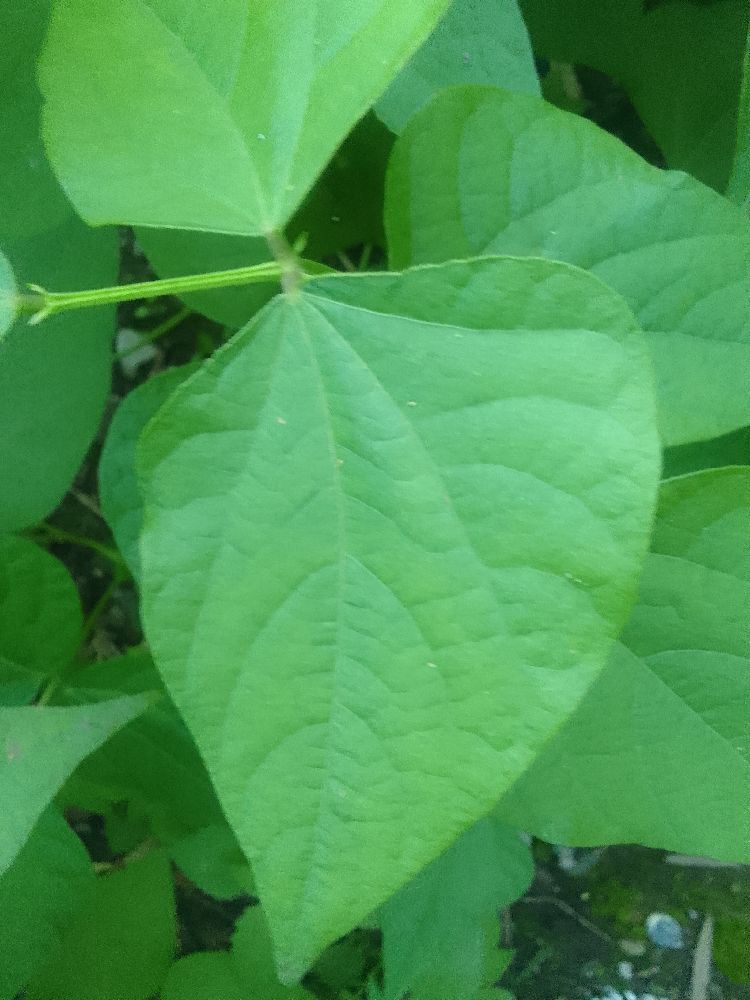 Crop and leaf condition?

common bean, healthy
